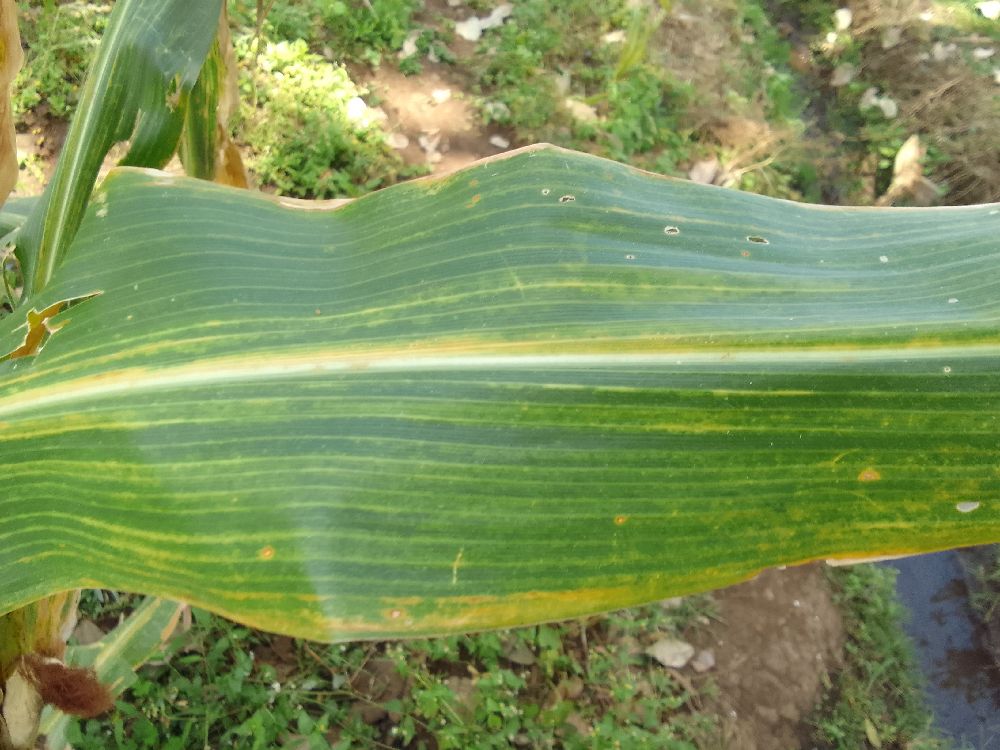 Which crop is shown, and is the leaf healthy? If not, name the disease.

maize, maize lethal necrosis
